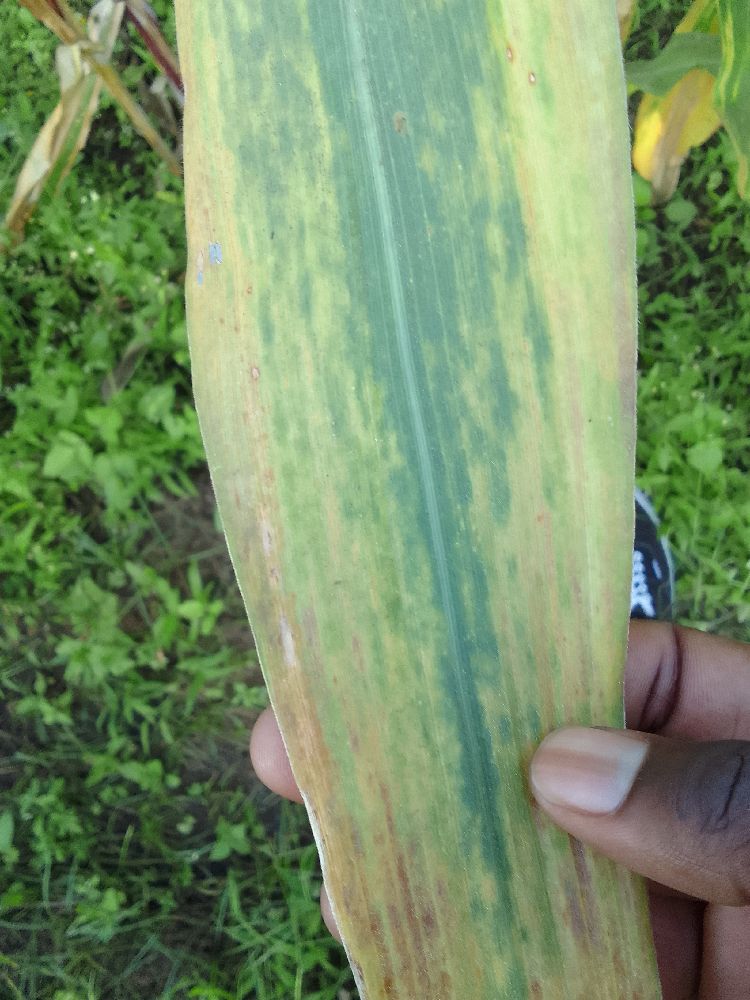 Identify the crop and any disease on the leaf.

maize, maize lethal necrosis
